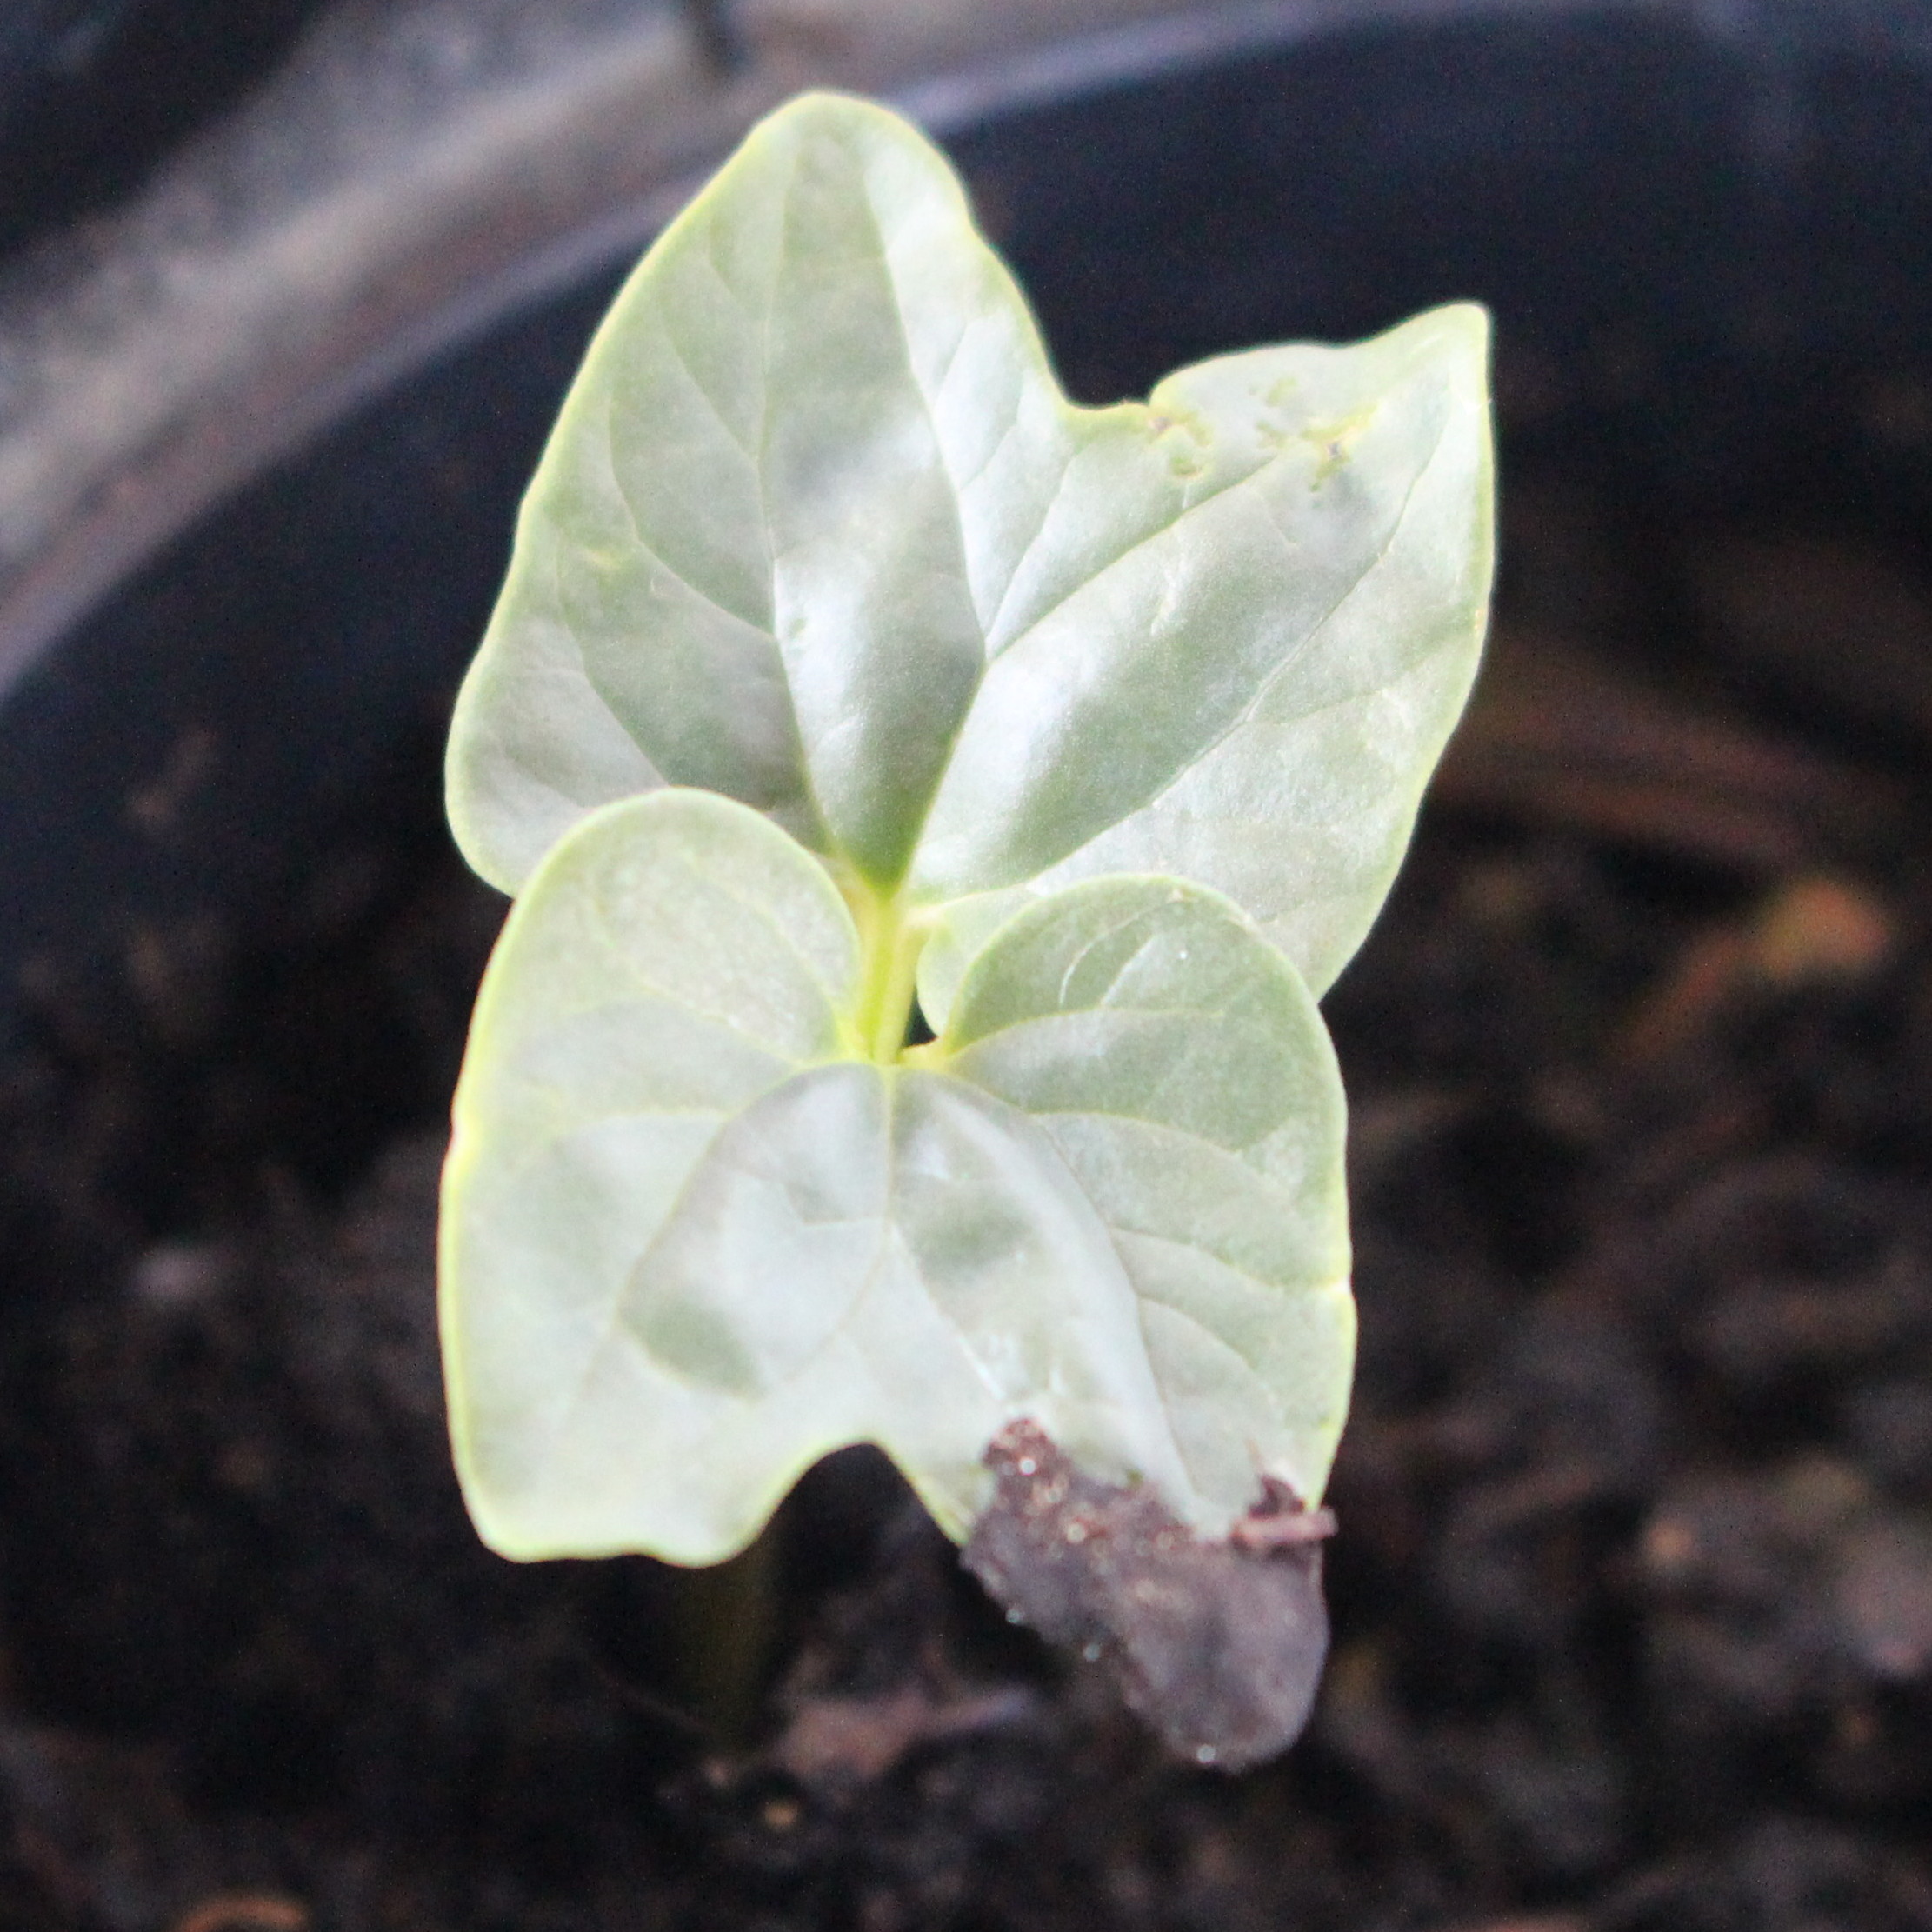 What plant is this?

Convolvulus arvensis
